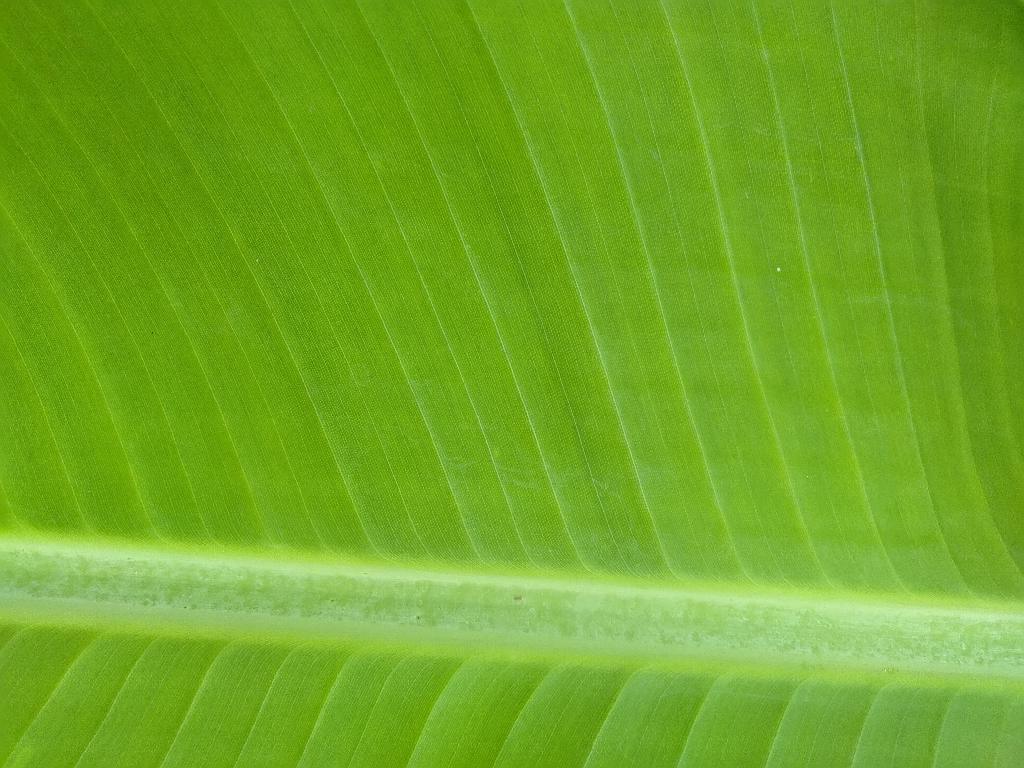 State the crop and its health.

banana, healthy
